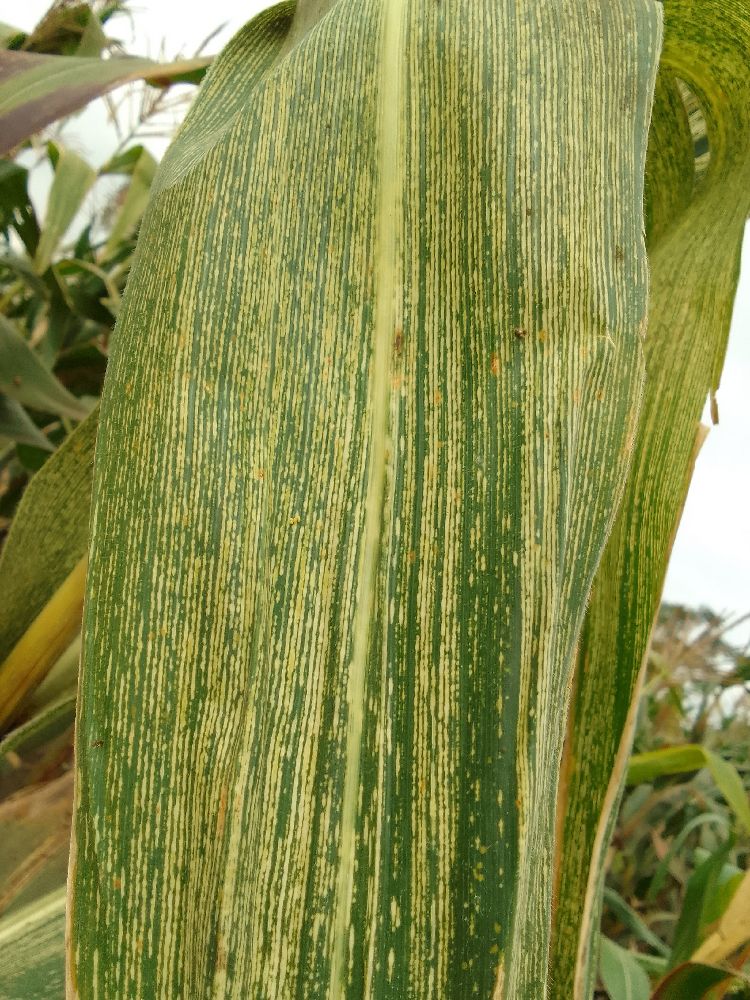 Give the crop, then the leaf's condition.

maize, maize streak virus
